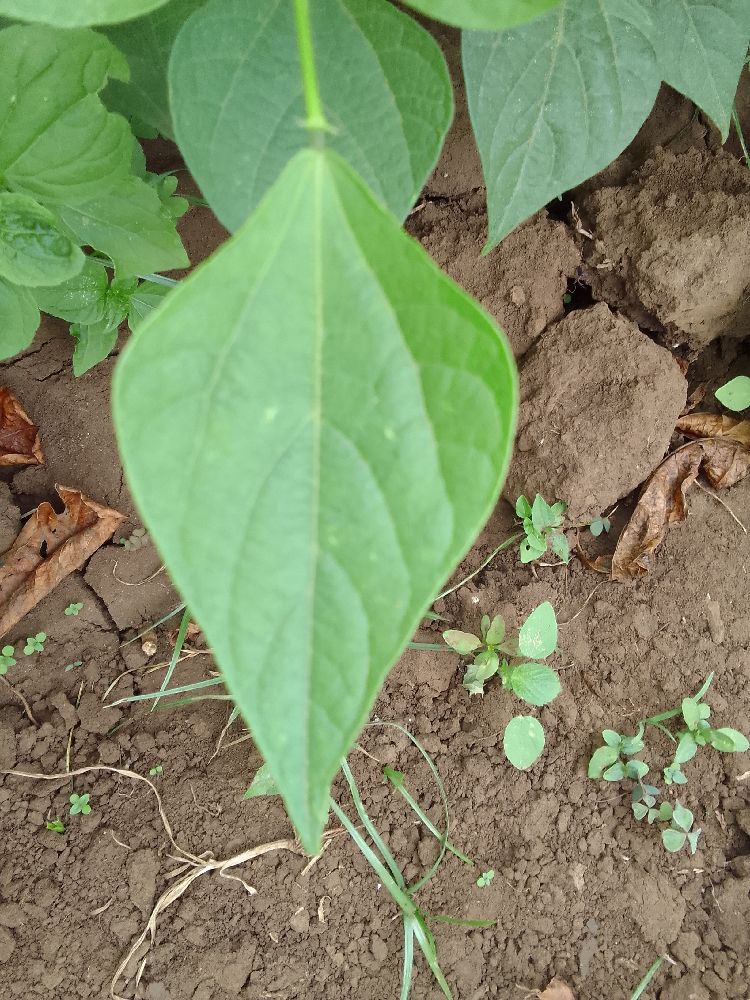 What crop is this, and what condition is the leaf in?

common bean, healthy
